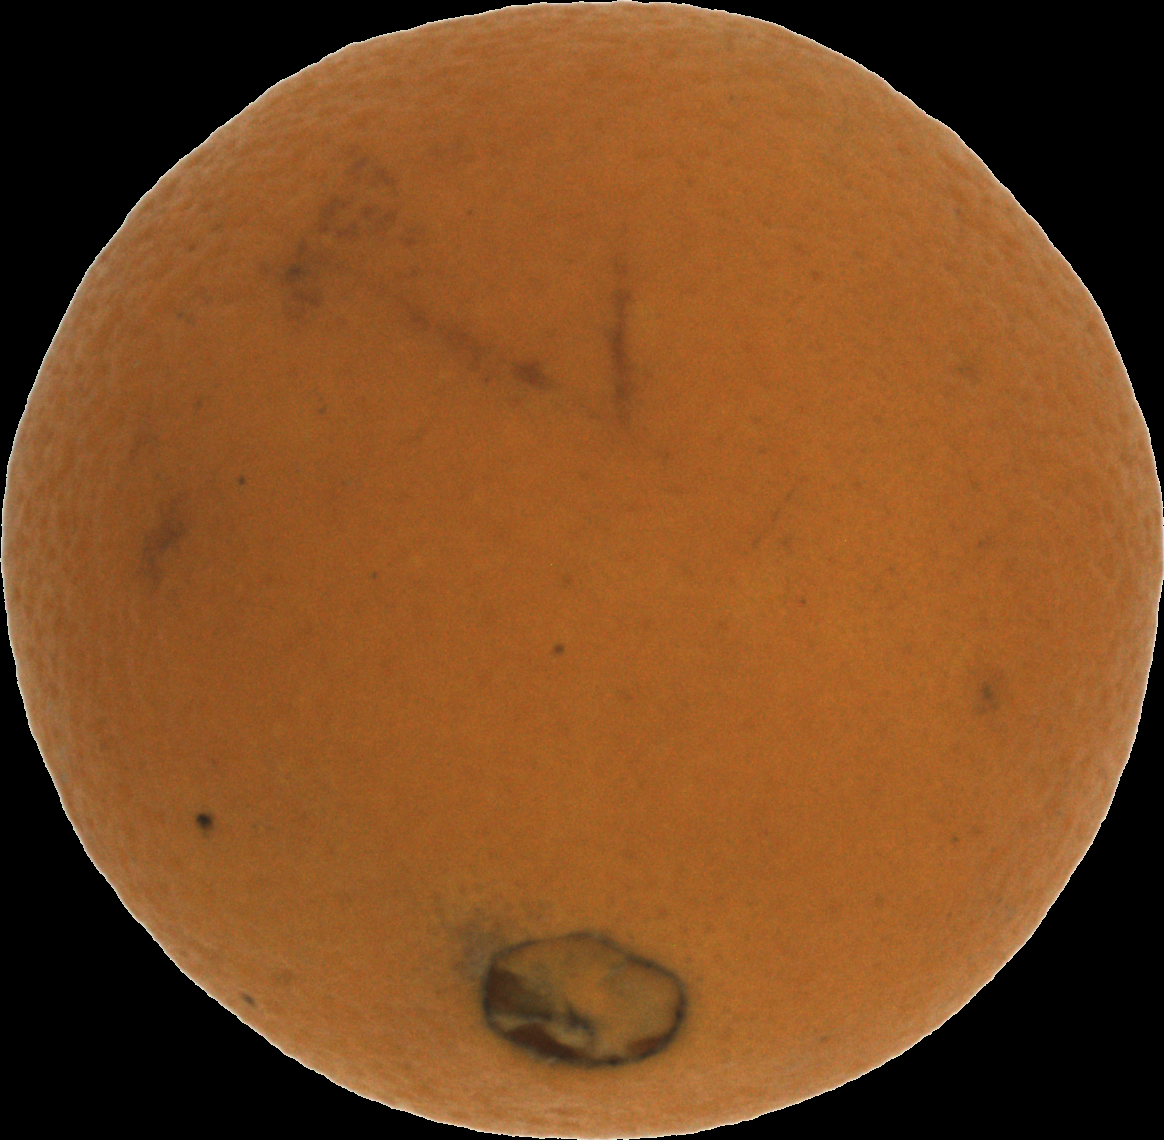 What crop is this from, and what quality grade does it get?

orange, bad
